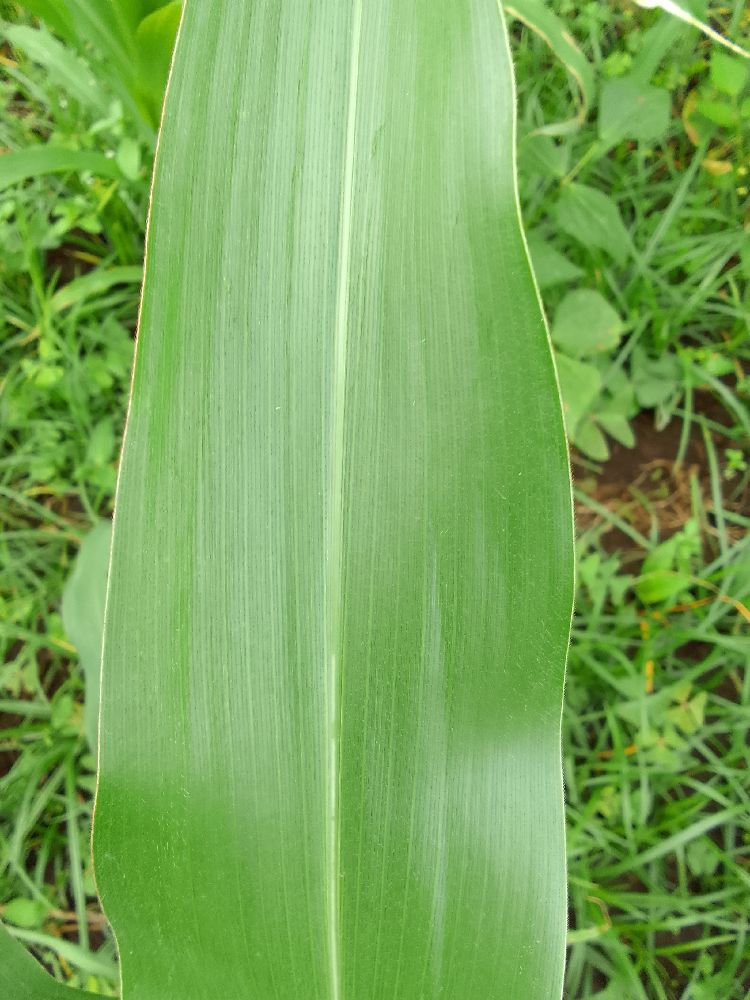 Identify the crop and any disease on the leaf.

maize, healthy
